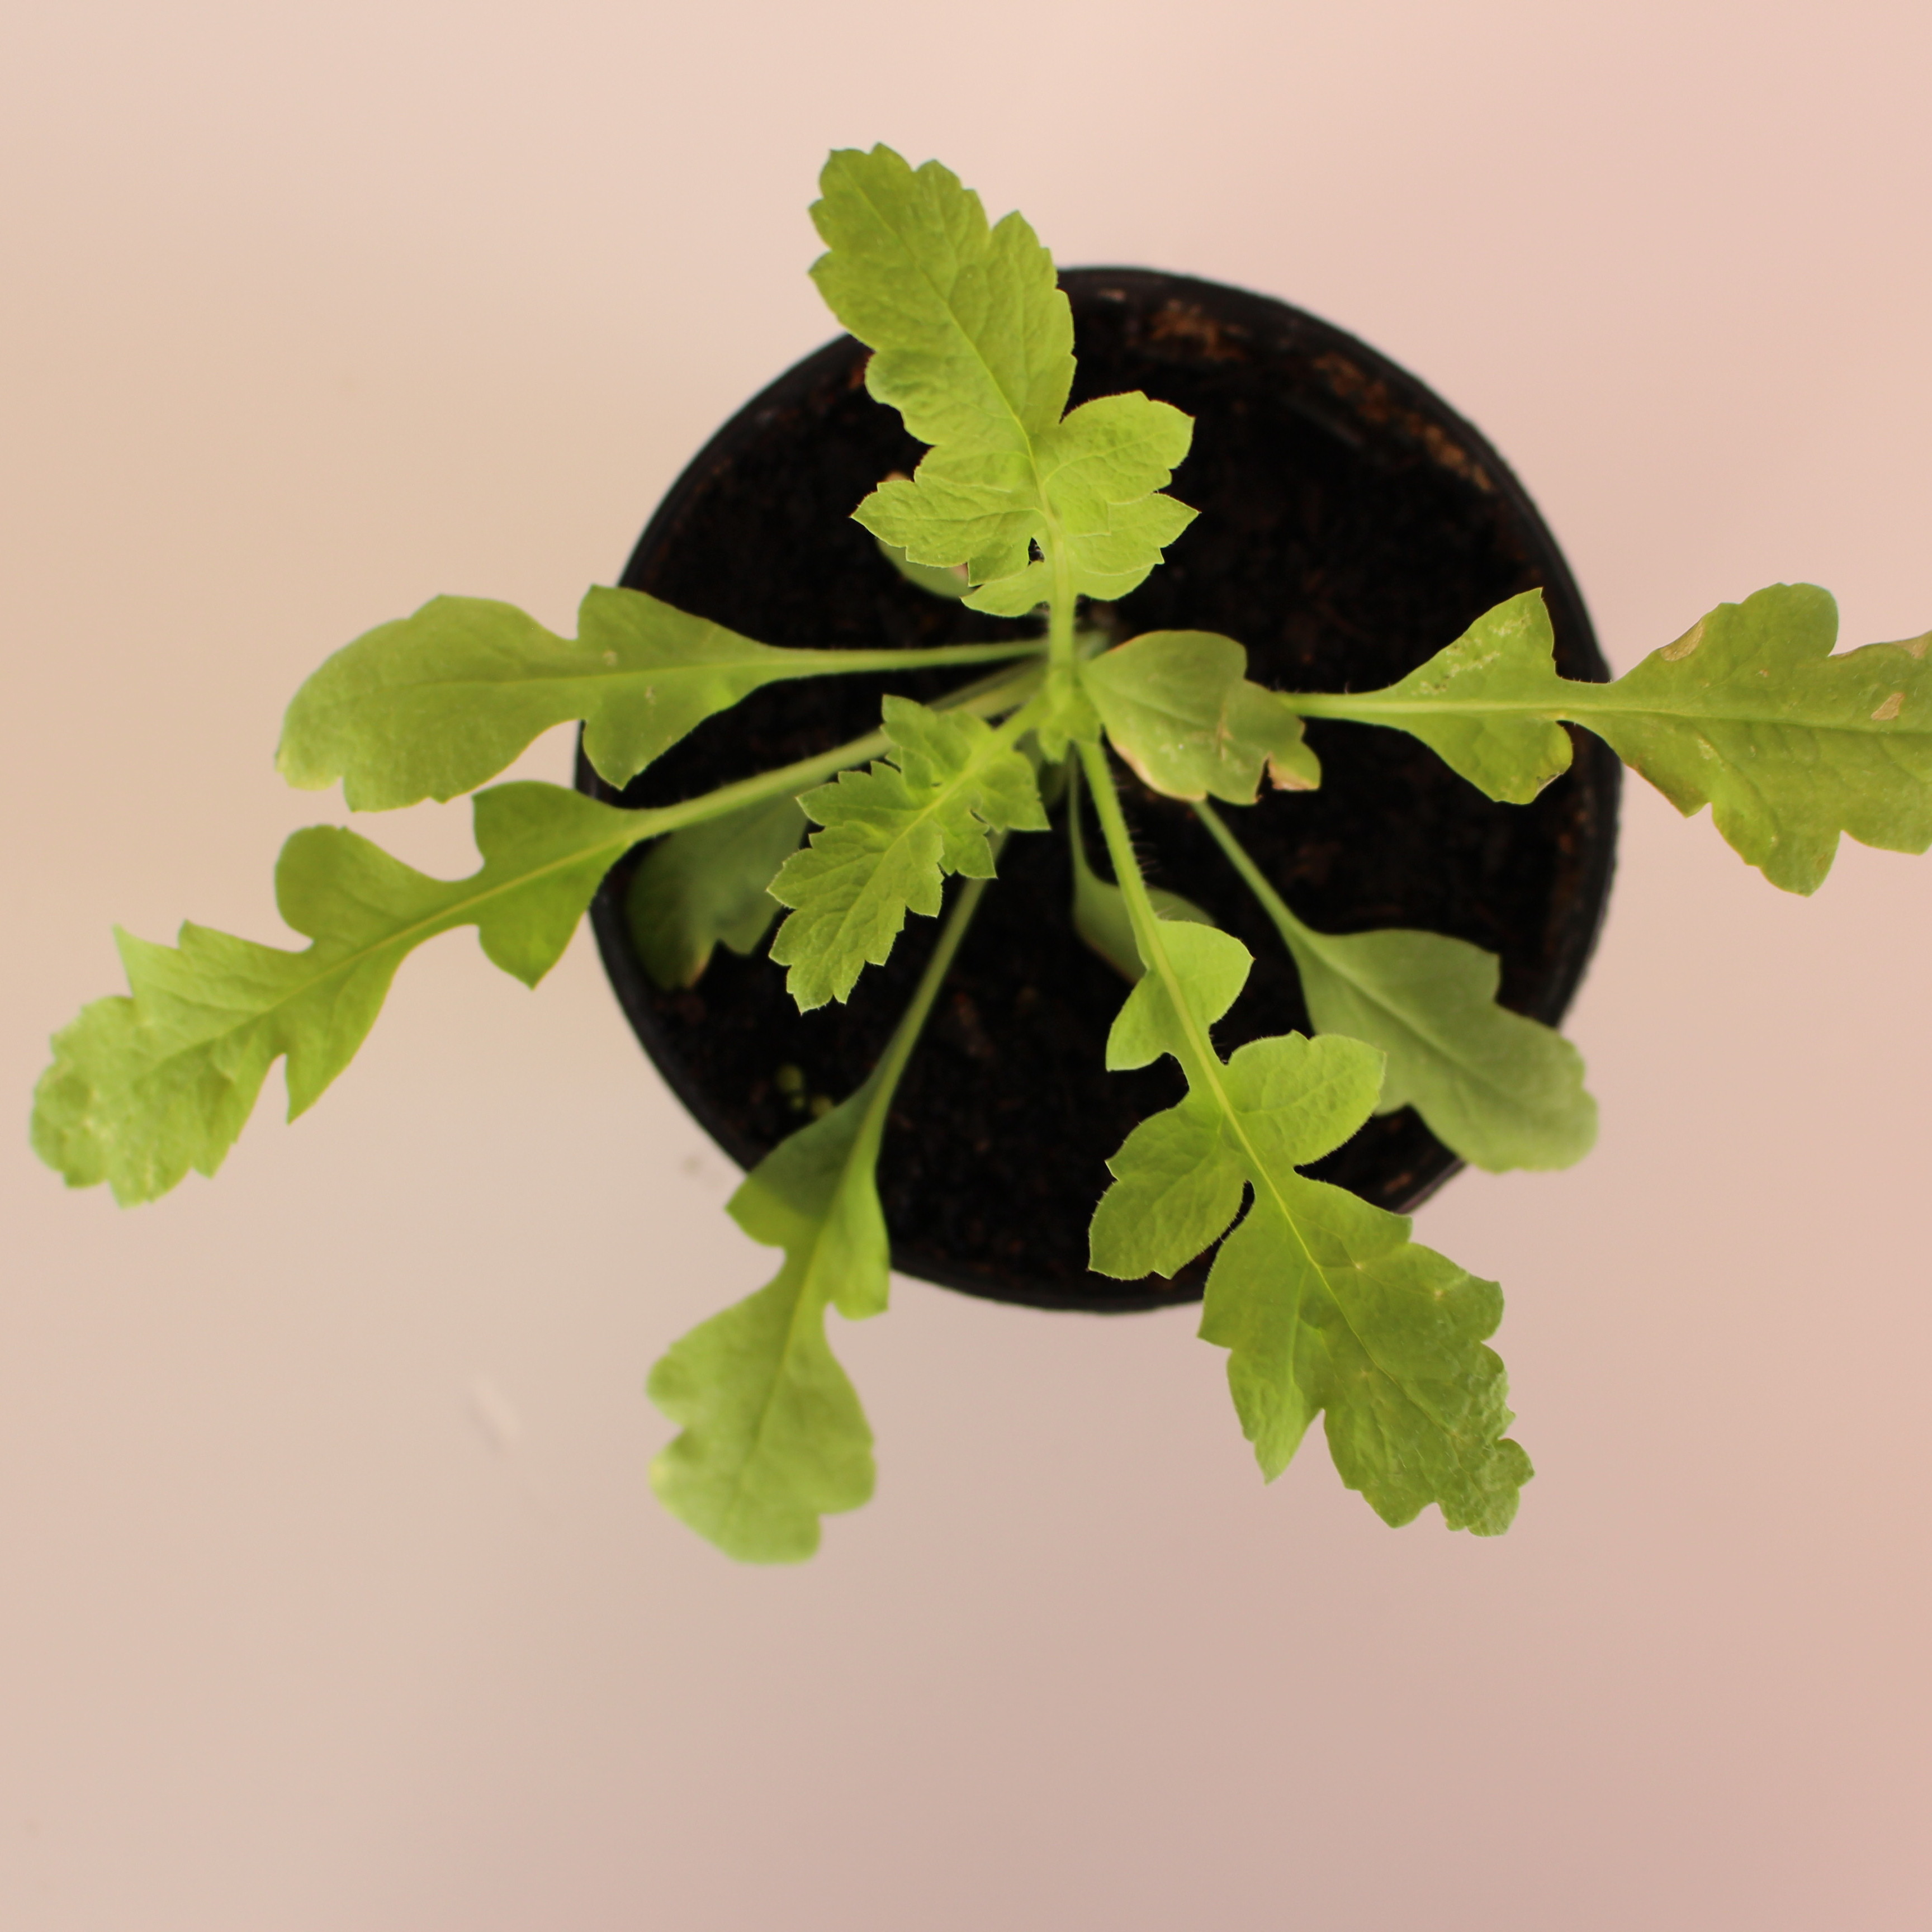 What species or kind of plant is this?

Papaver rhoeas
